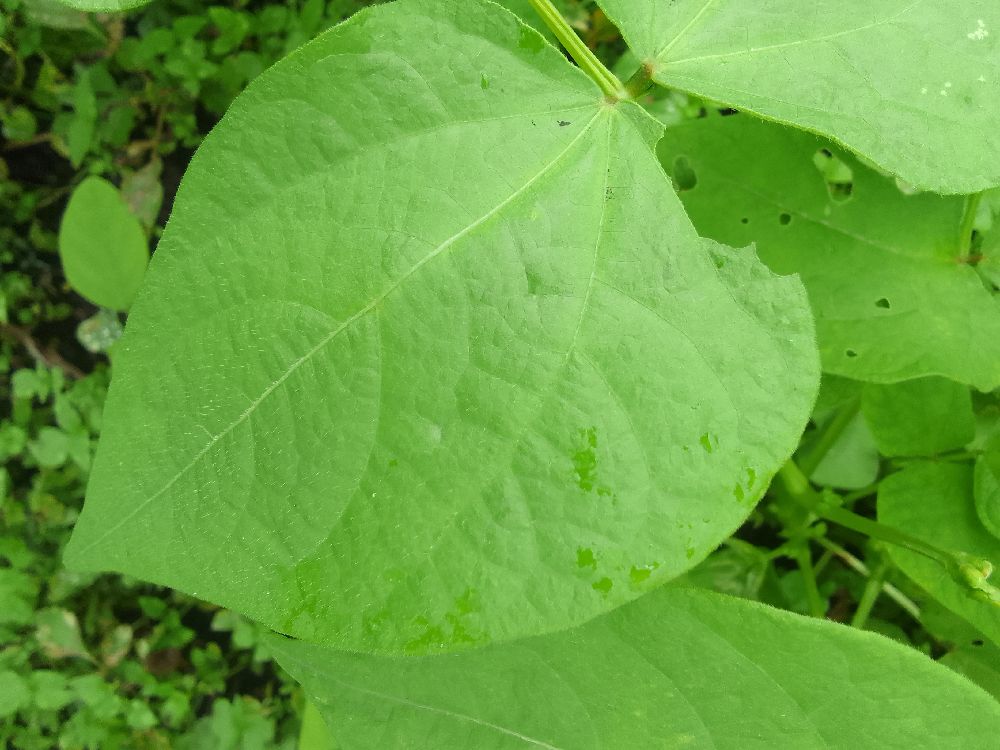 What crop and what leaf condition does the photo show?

common bean, healthy
